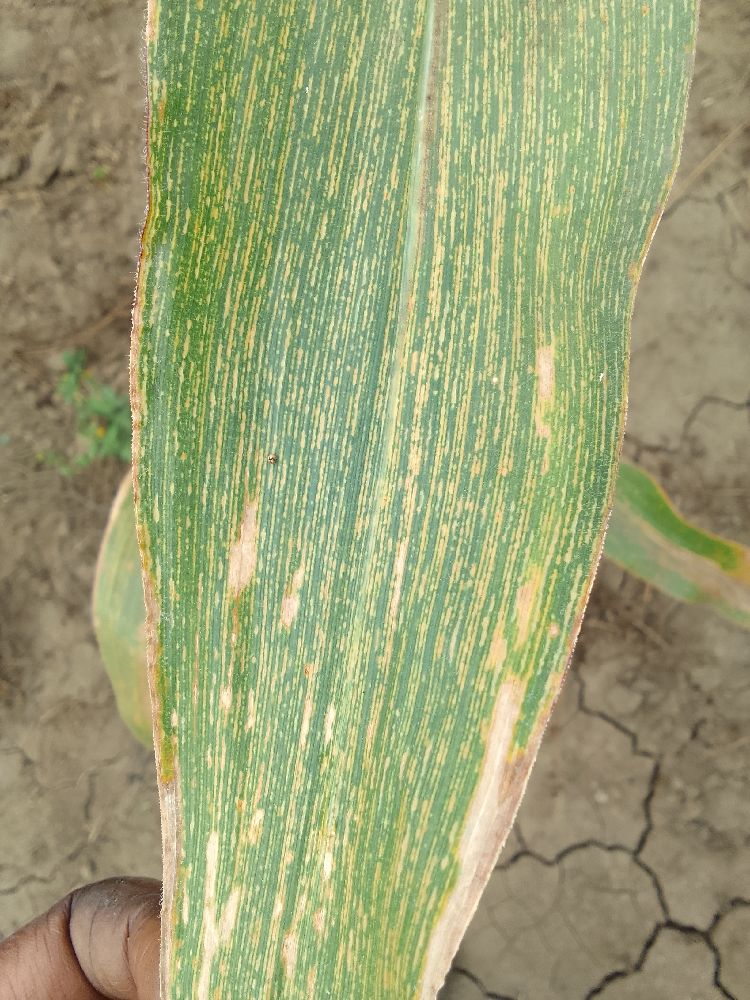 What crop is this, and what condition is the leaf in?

maize, maize streak virus
